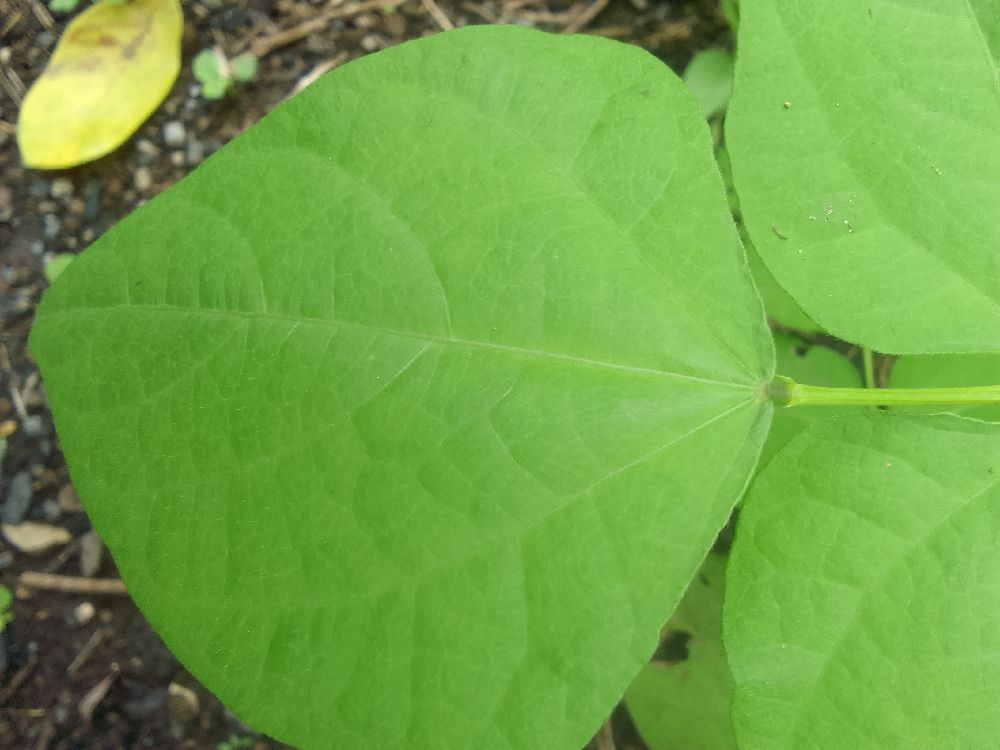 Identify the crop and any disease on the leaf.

common bean, healthy
